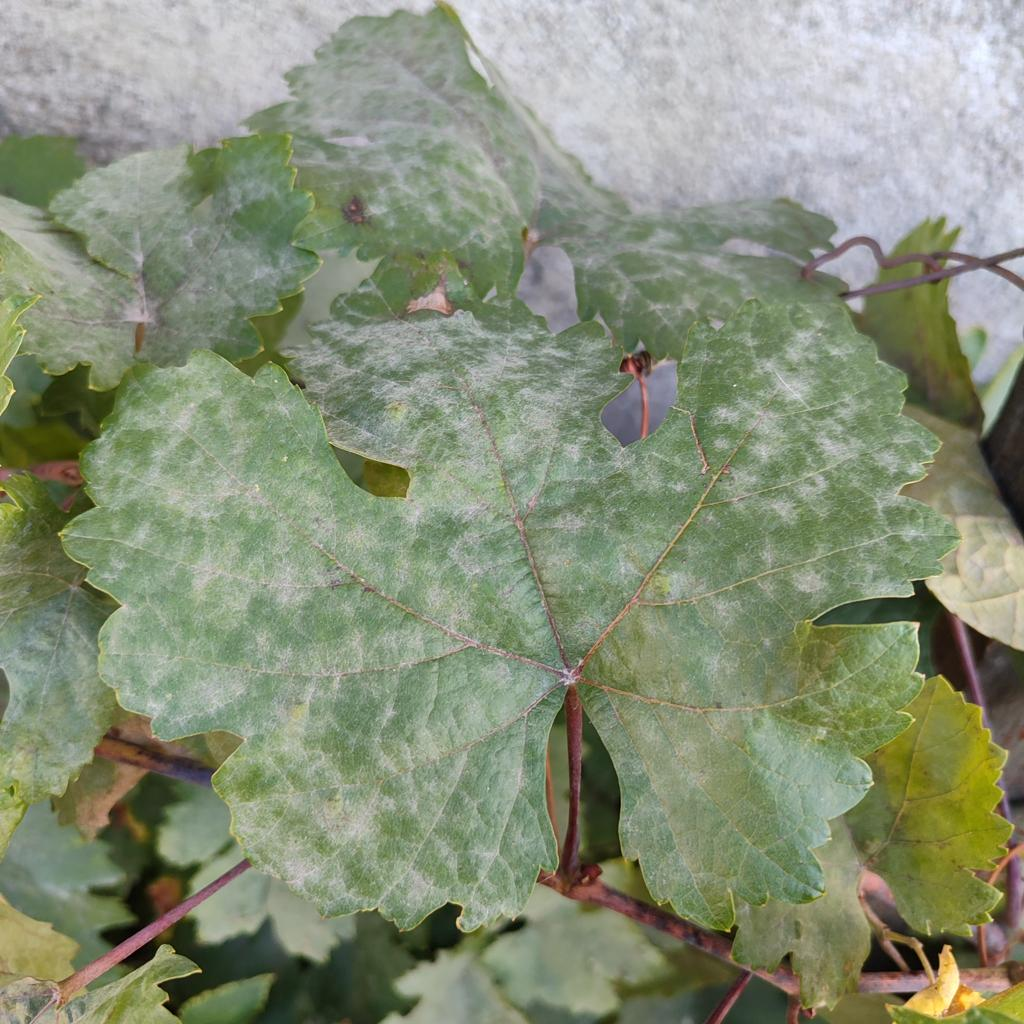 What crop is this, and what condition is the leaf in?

grapevine, powdery mildew
